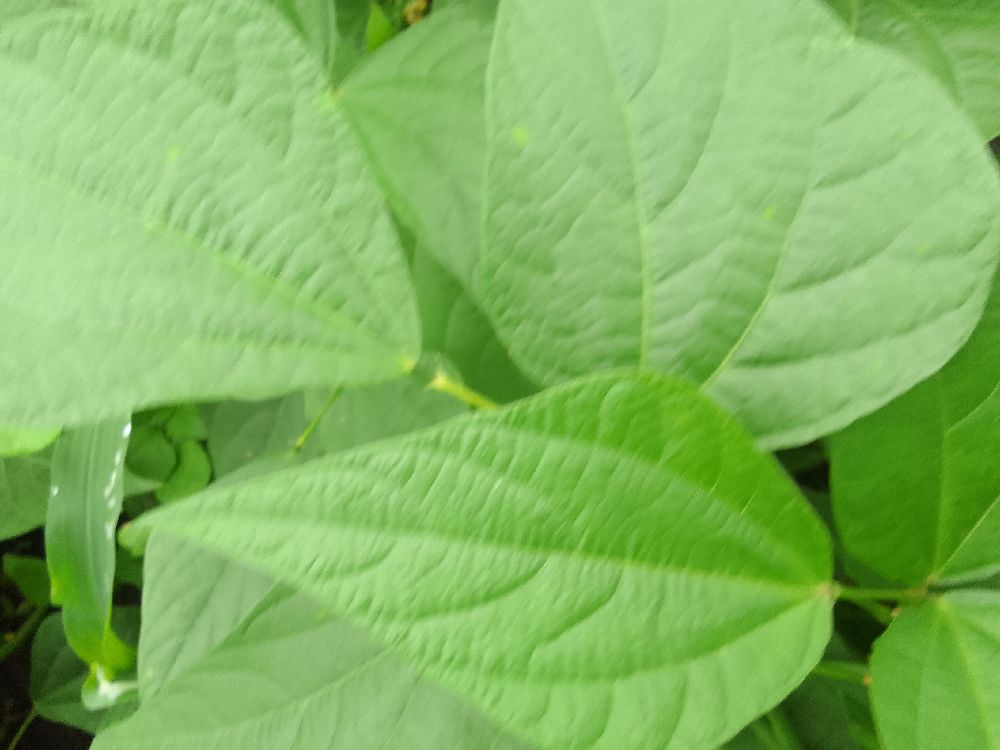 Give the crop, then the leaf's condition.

common bean, healthy
